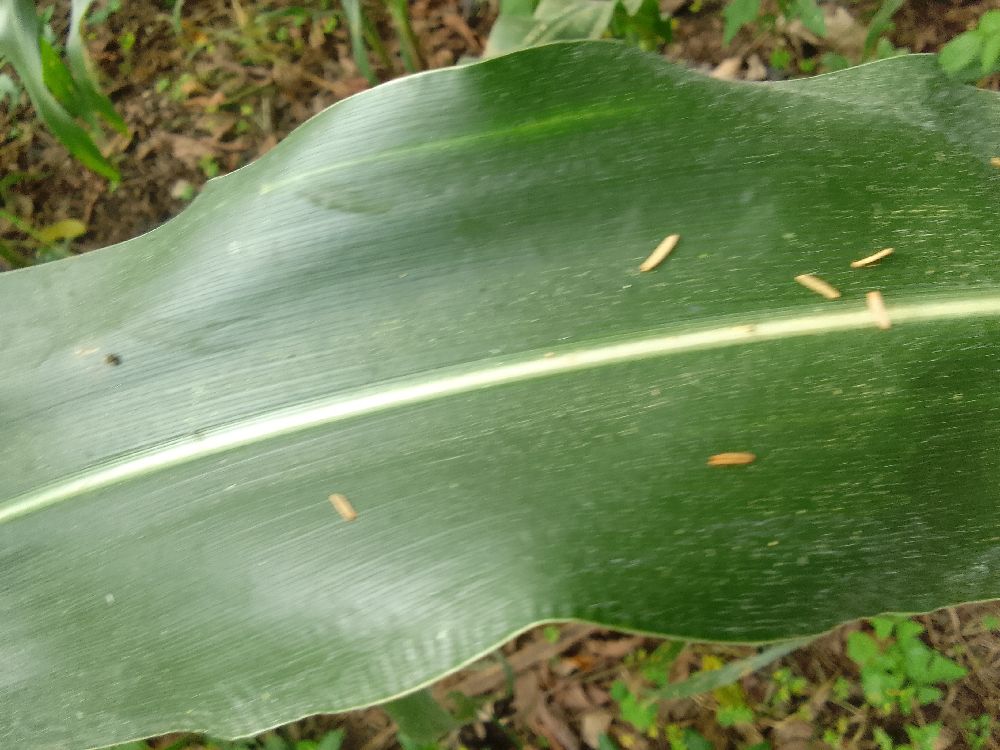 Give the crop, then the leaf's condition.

maize, healthy
